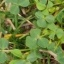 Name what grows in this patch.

unstructured weed
